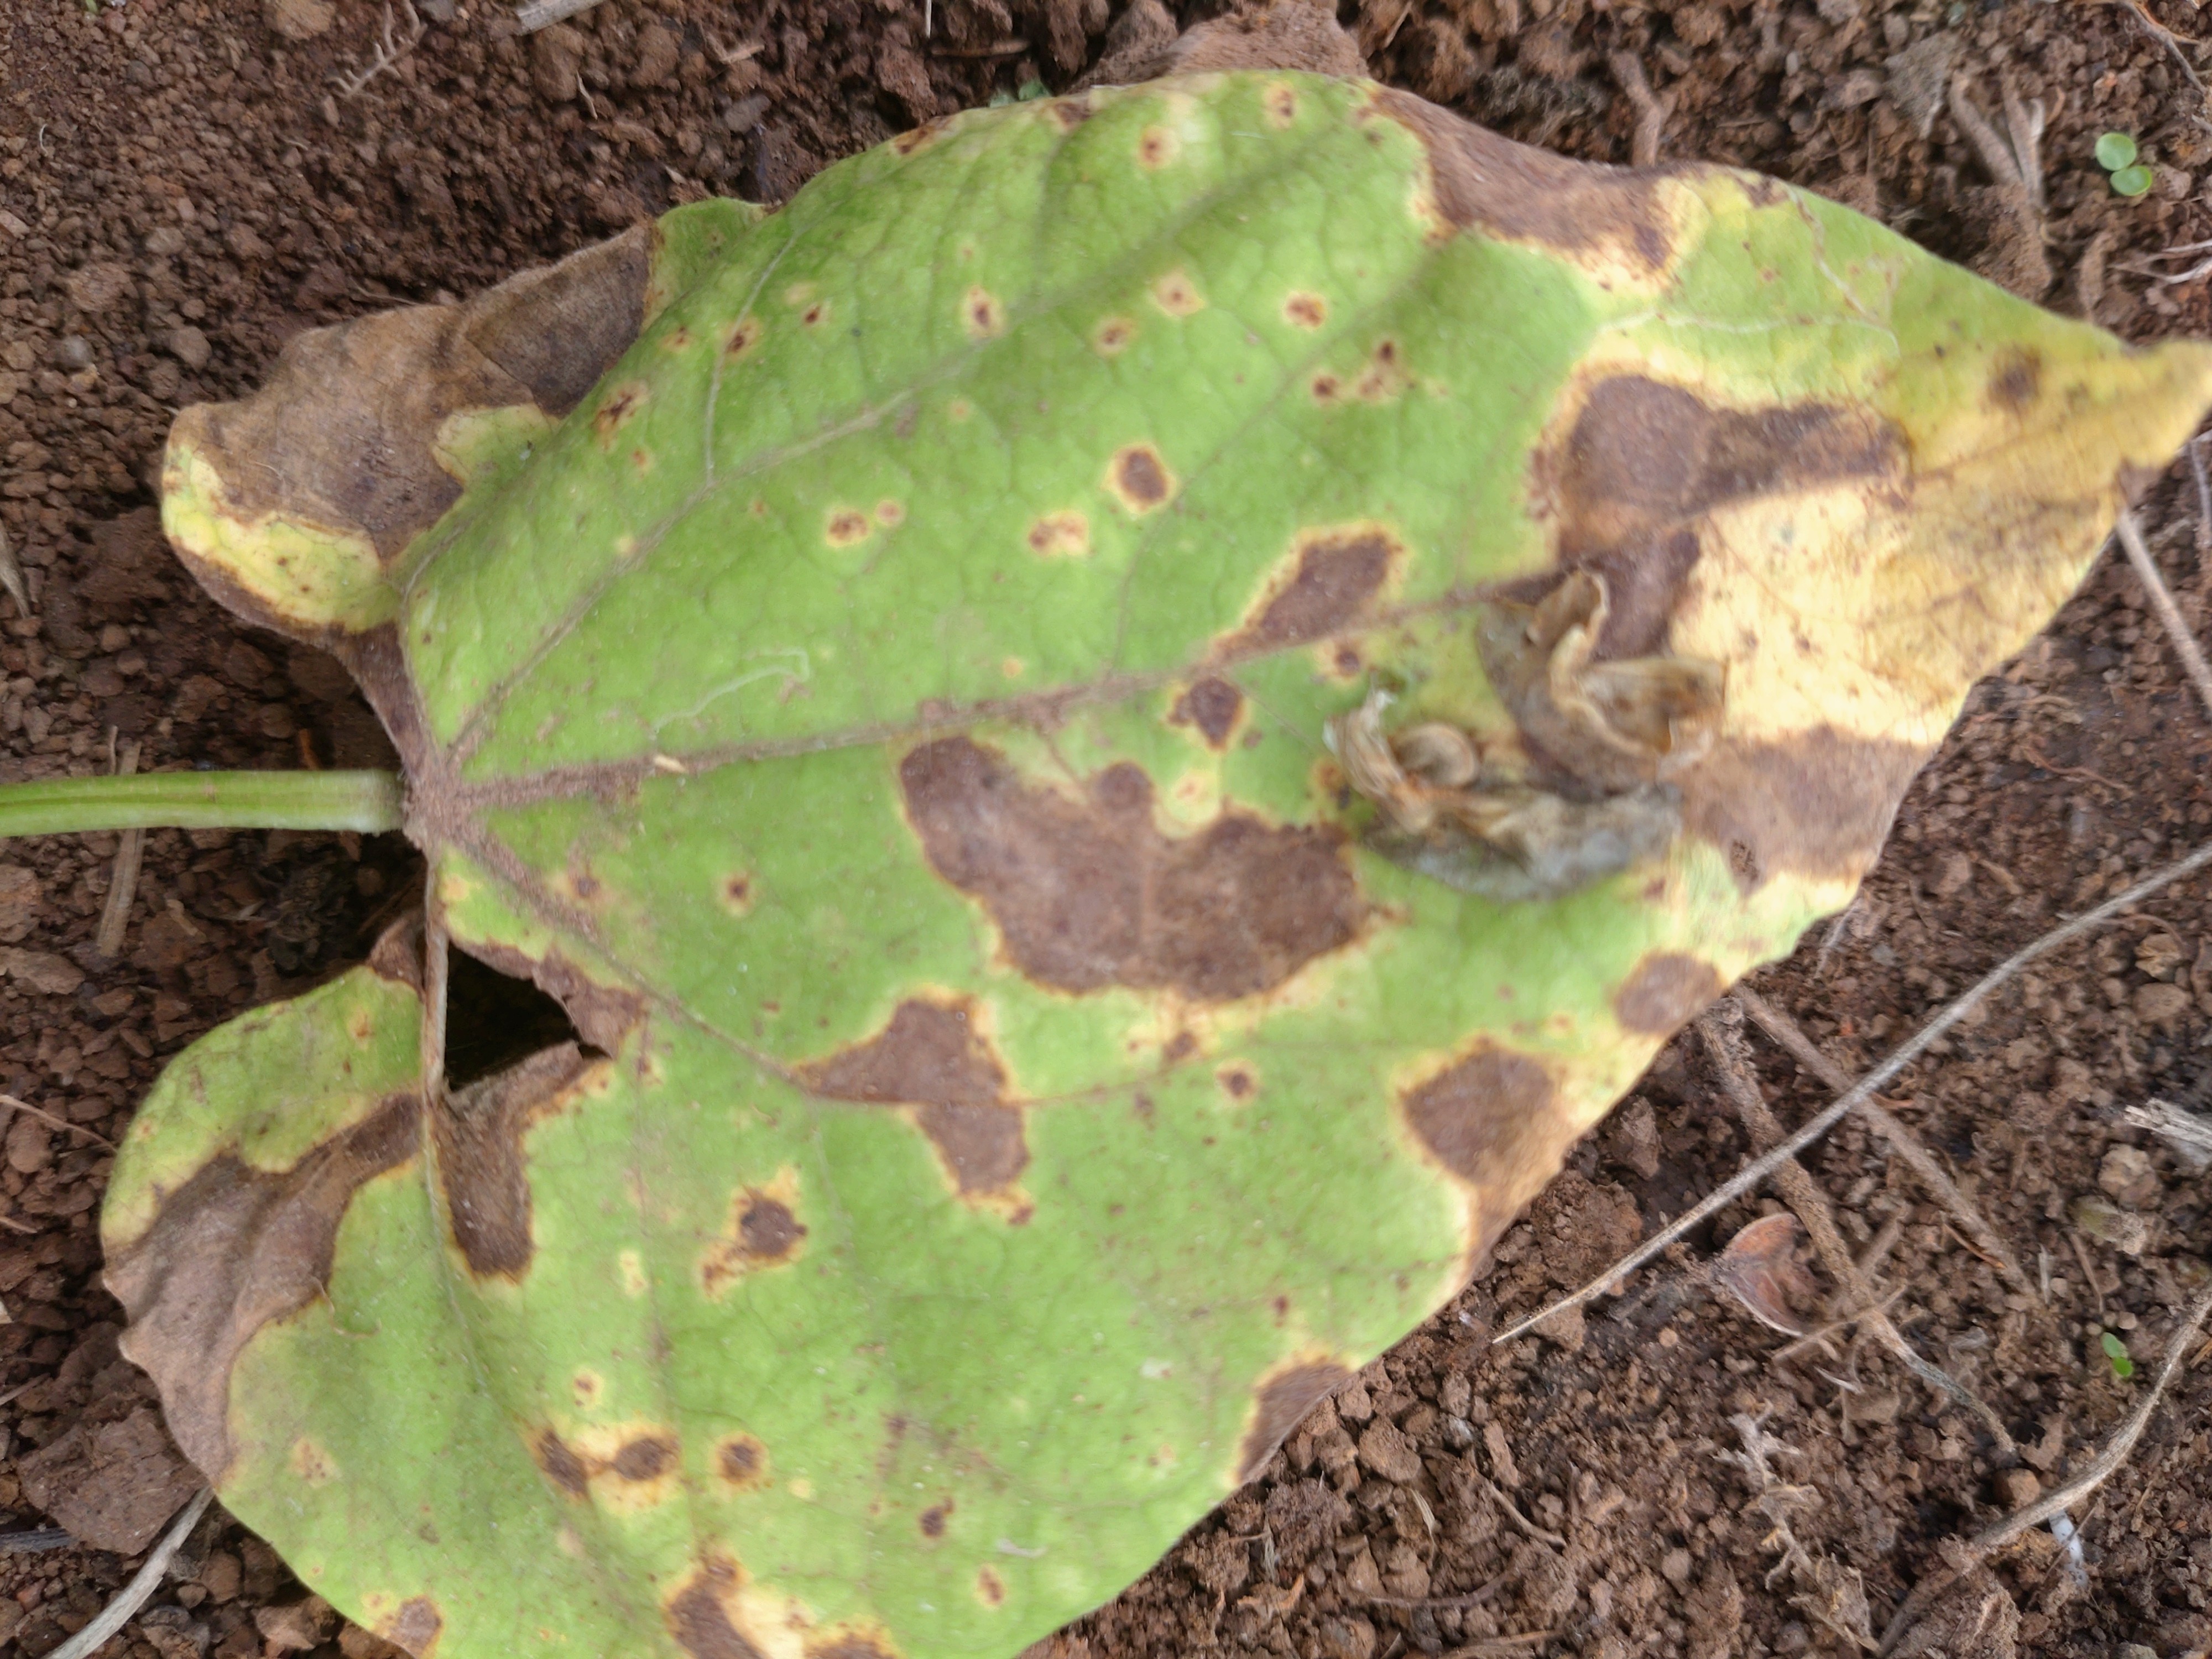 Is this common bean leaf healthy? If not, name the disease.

rust
